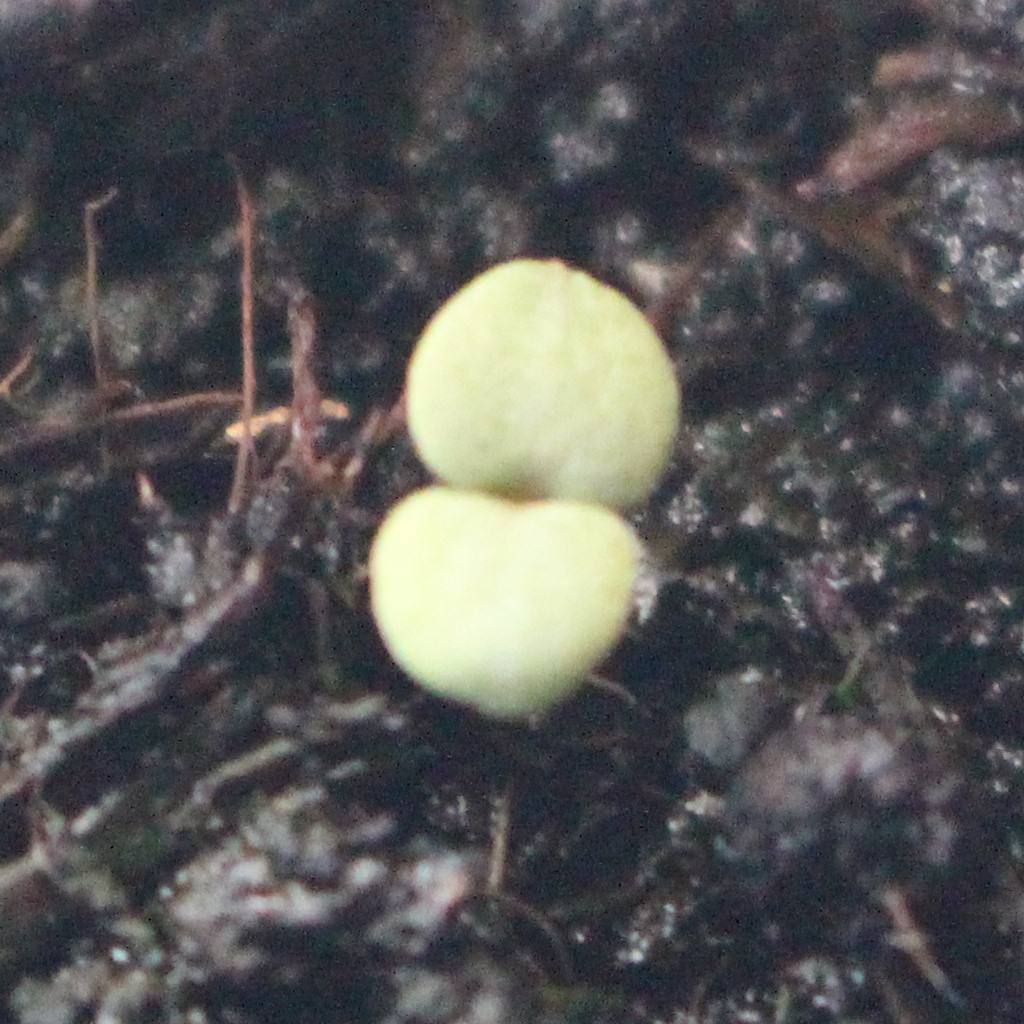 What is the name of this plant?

Veronica persica
